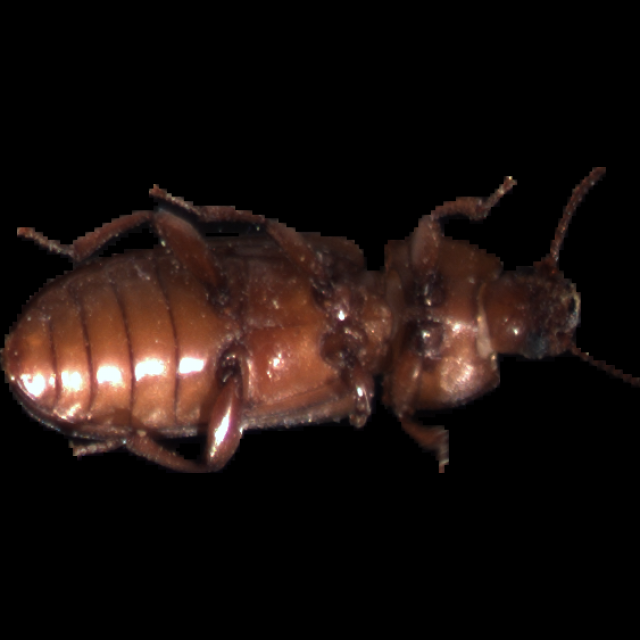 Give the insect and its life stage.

mealworm beetle
